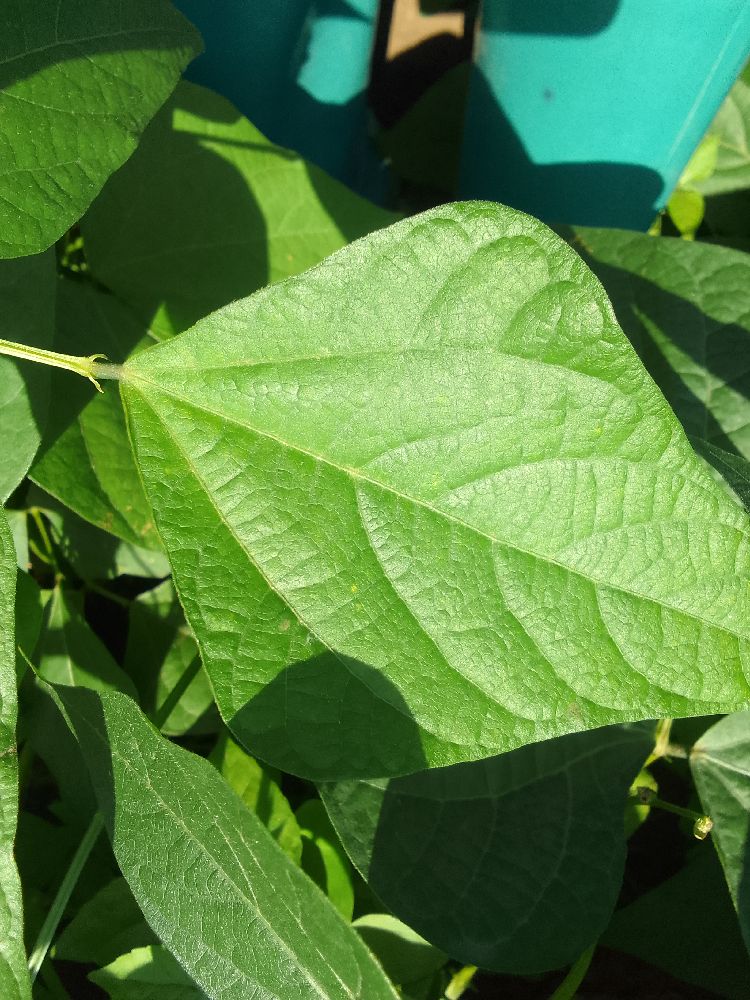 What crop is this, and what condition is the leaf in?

common bean, healthy
